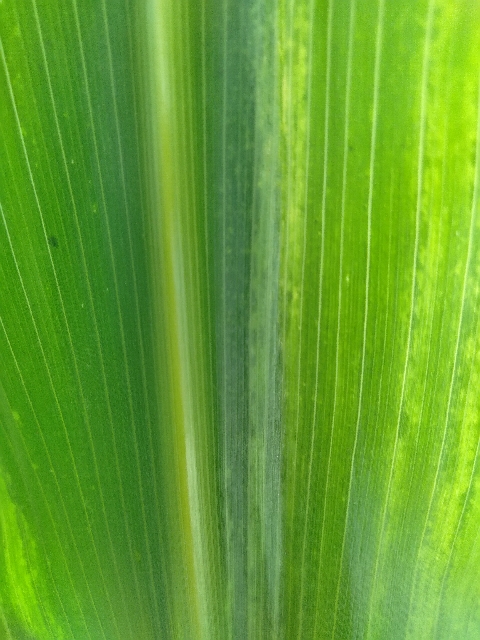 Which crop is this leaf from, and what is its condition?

maize, maize lethal necrosis
